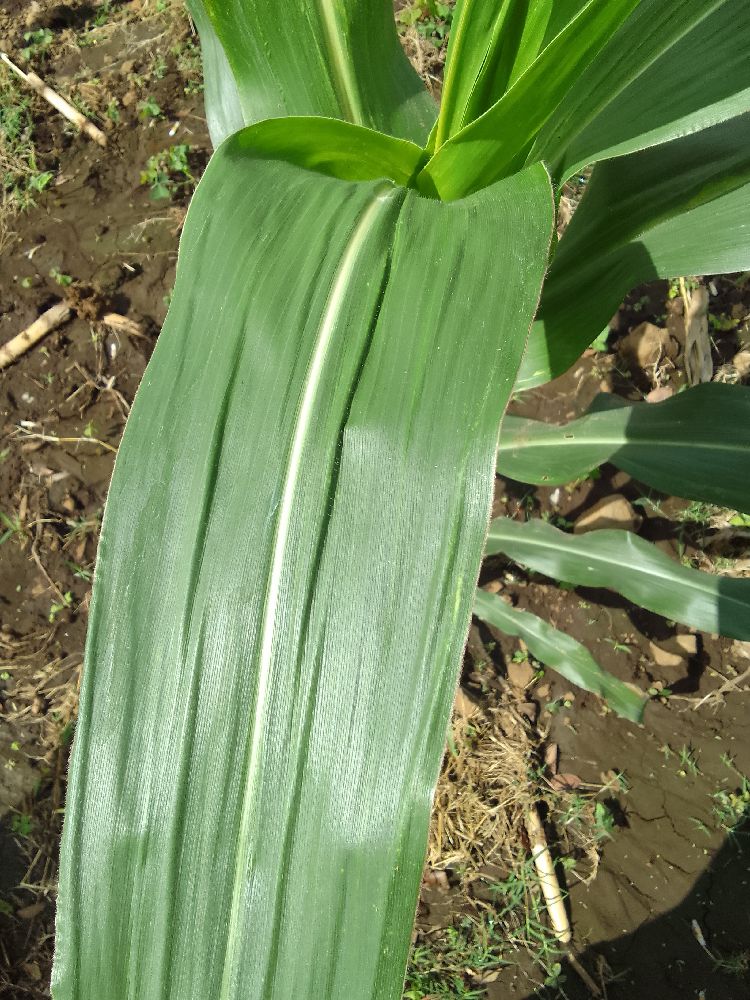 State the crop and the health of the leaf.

maize, healthy
